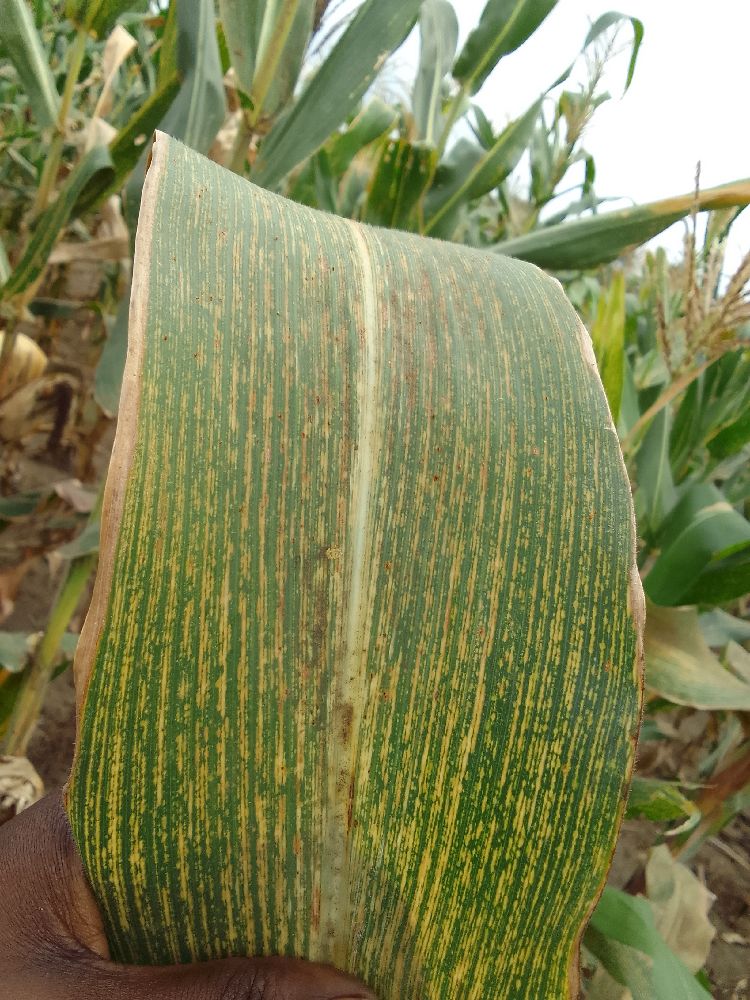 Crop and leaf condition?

maize, maize streak virus
